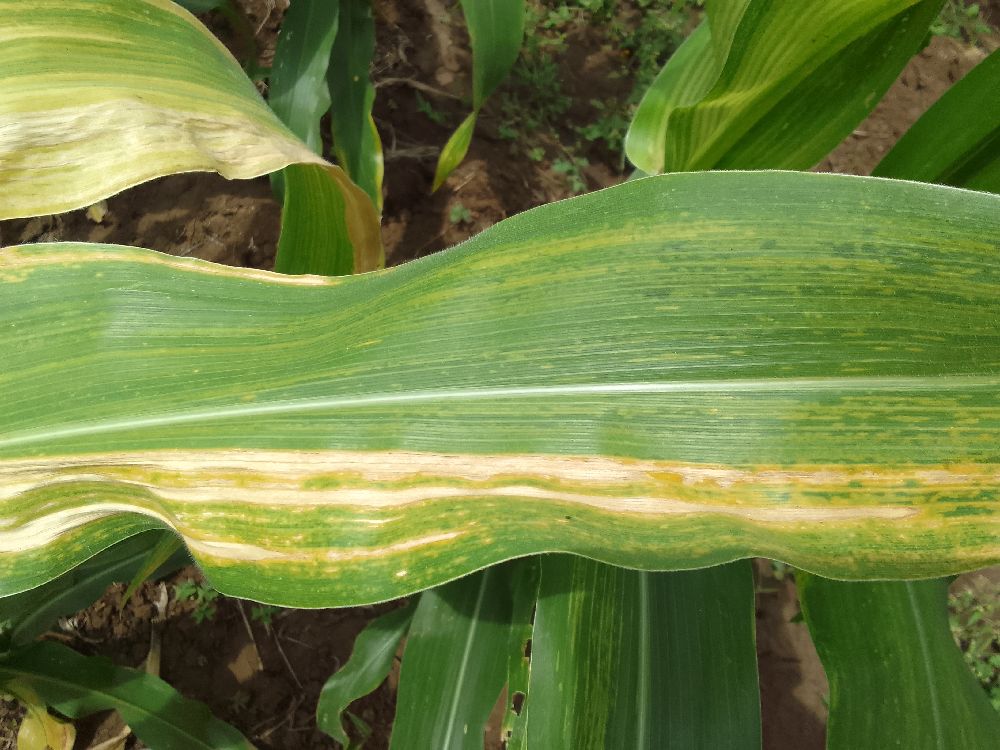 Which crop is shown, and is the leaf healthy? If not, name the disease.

maize, maize lethal necrosis
